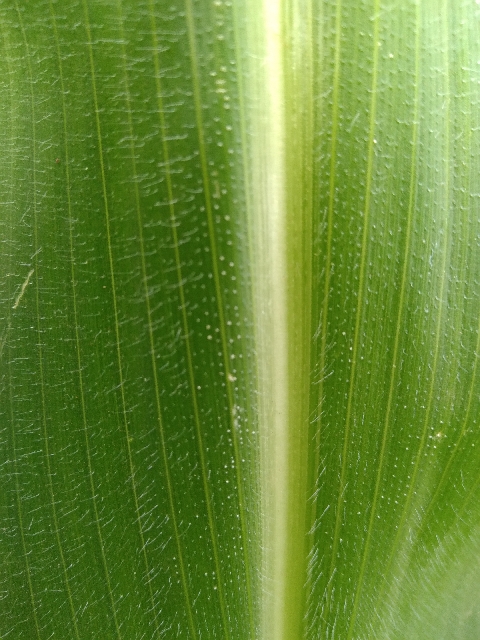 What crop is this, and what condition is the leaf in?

maize, healthy
